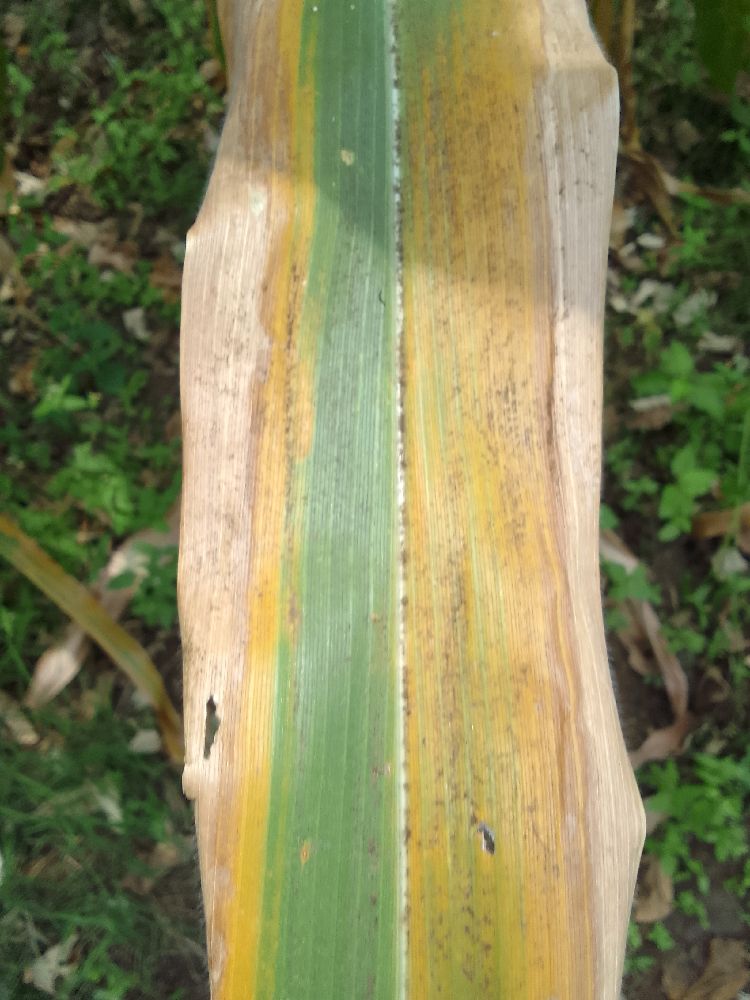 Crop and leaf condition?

maize, maize lethal necrosis
